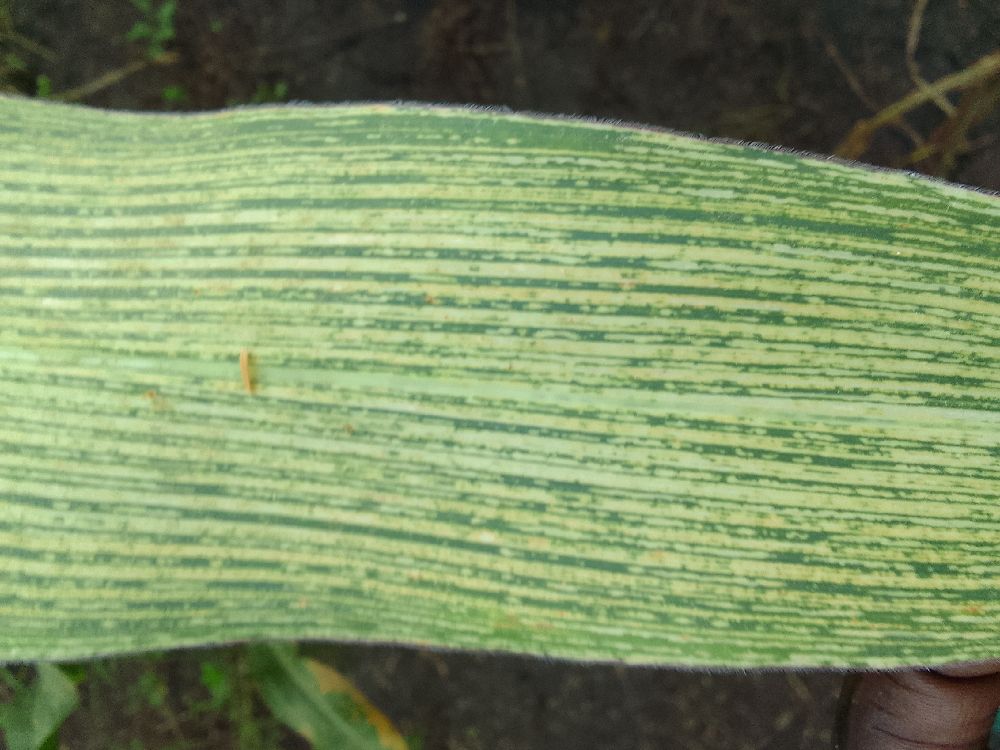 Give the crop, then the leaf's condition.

maize, maize streak virus
